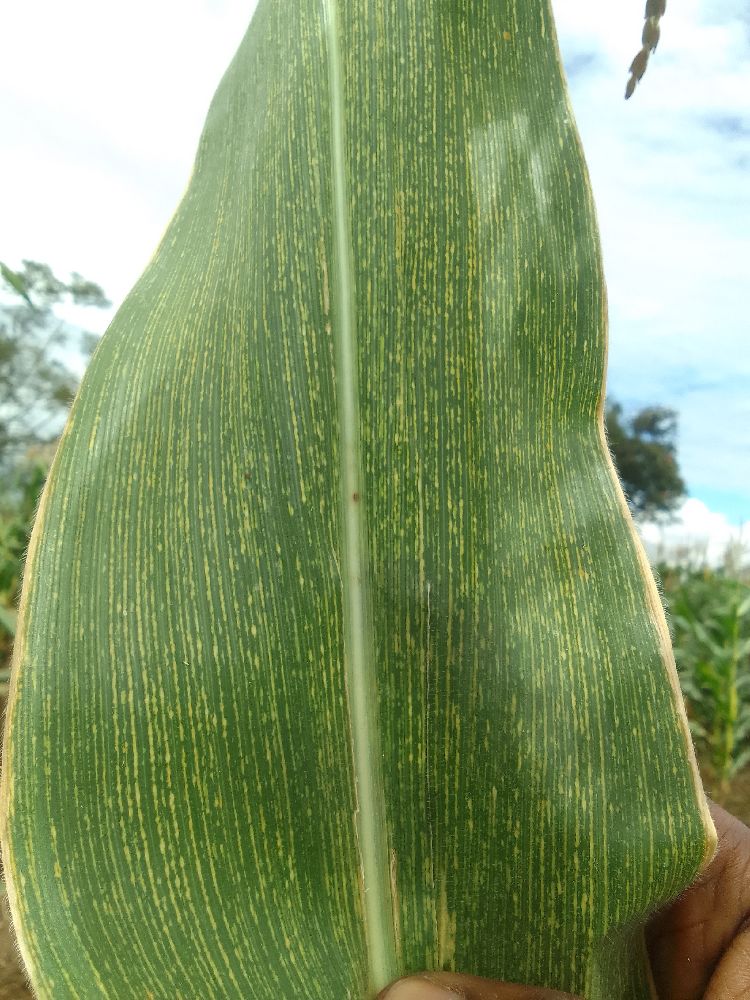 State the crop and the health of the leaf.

maize, maize streak virus
